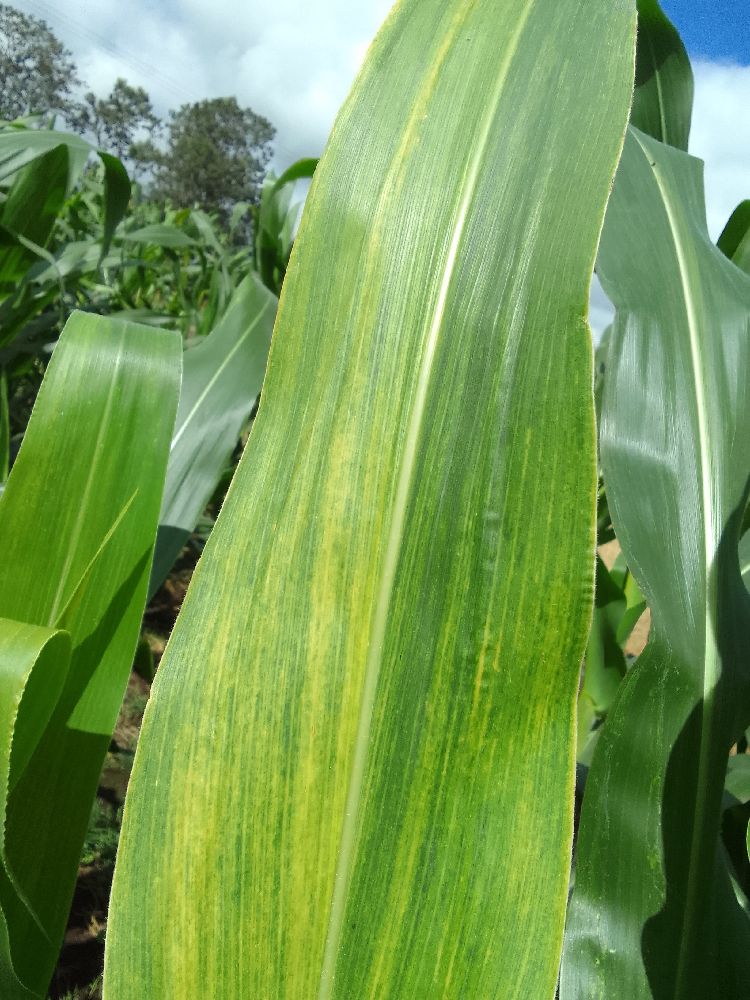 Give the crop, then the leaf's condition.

maize, maize lethal necrosis
